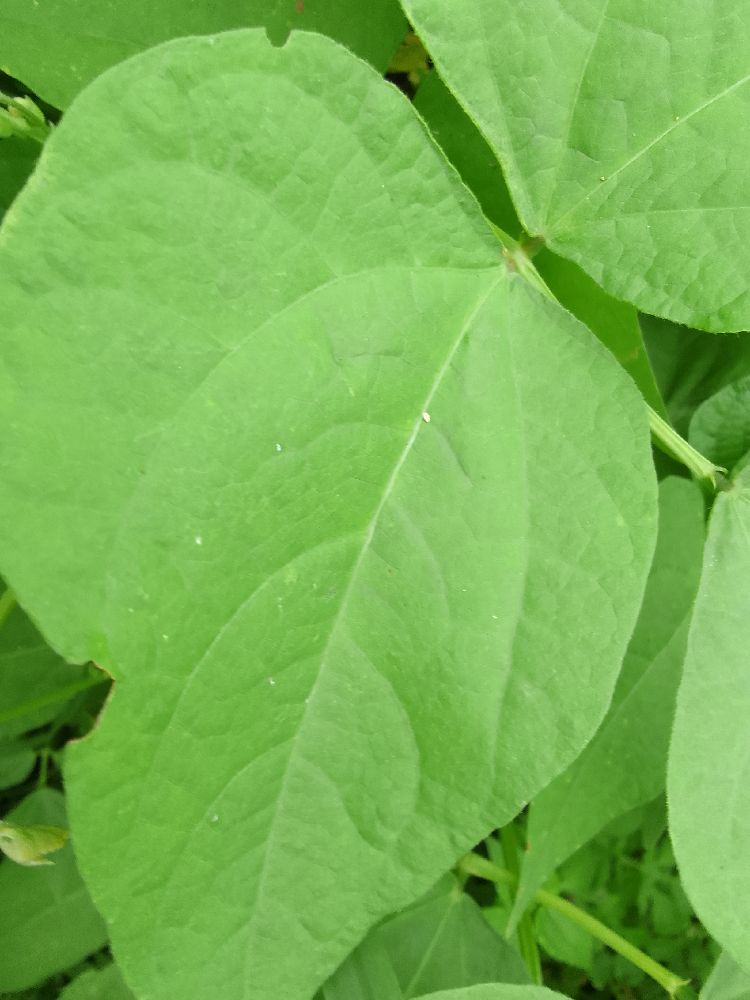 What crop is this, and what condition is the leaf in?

common bean, healthy
